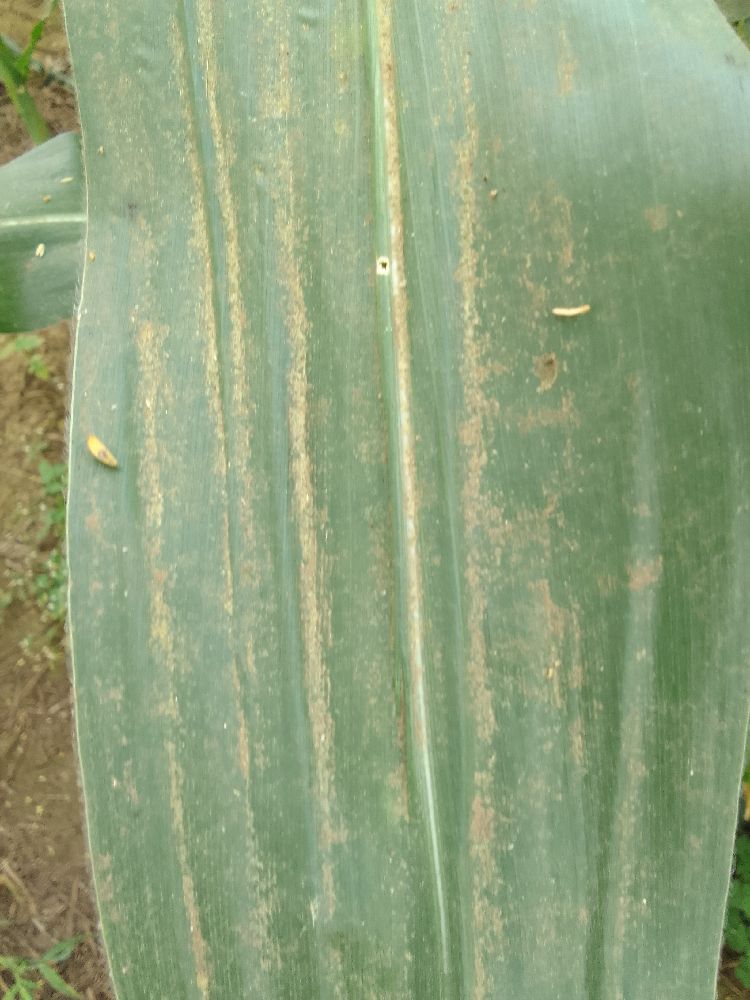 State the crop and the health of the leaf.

maize, healthy
